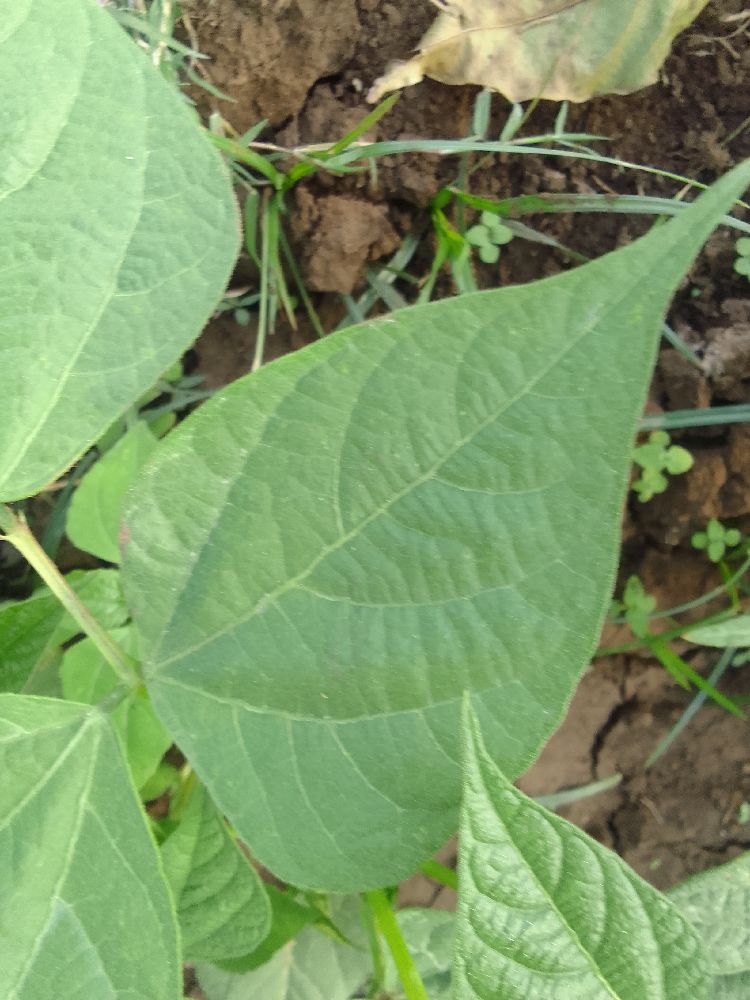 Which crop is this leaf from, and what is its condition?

common bean, healthy
